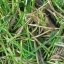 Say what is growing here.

grass
